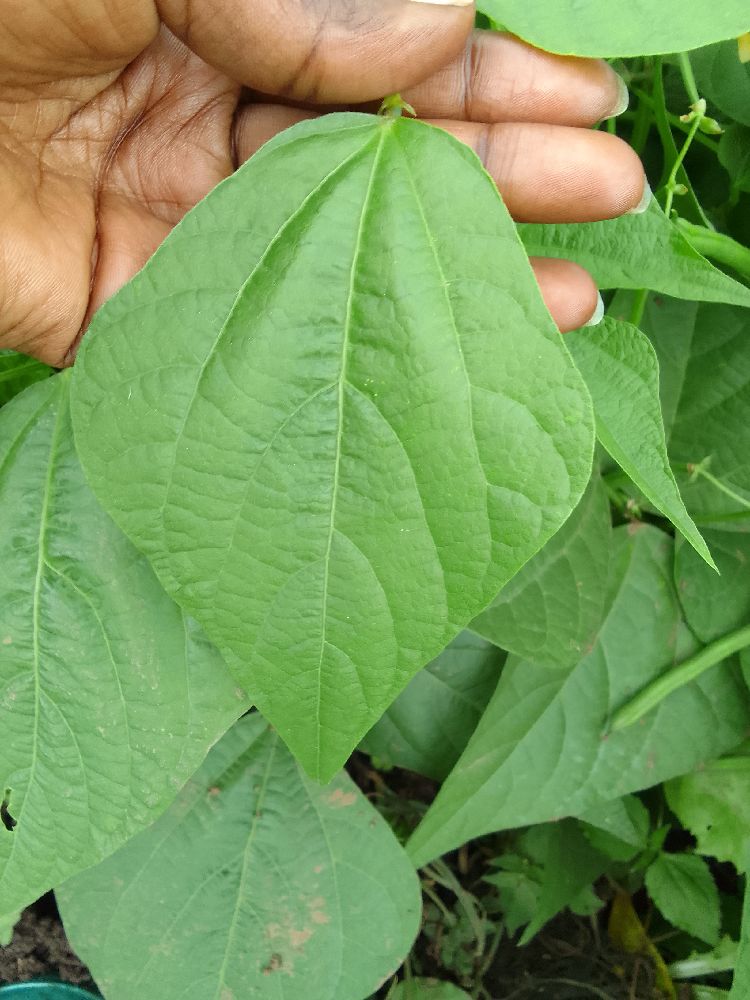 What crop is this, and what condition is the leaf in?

common bean, healthy
